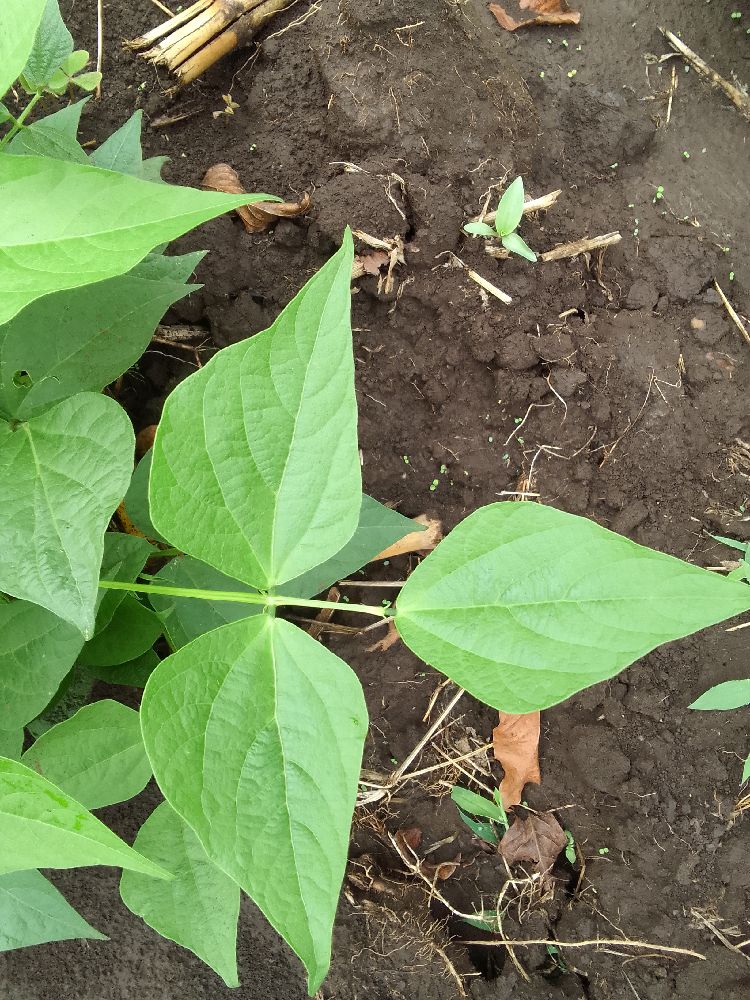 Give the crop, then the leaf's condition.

common bean, healthy
